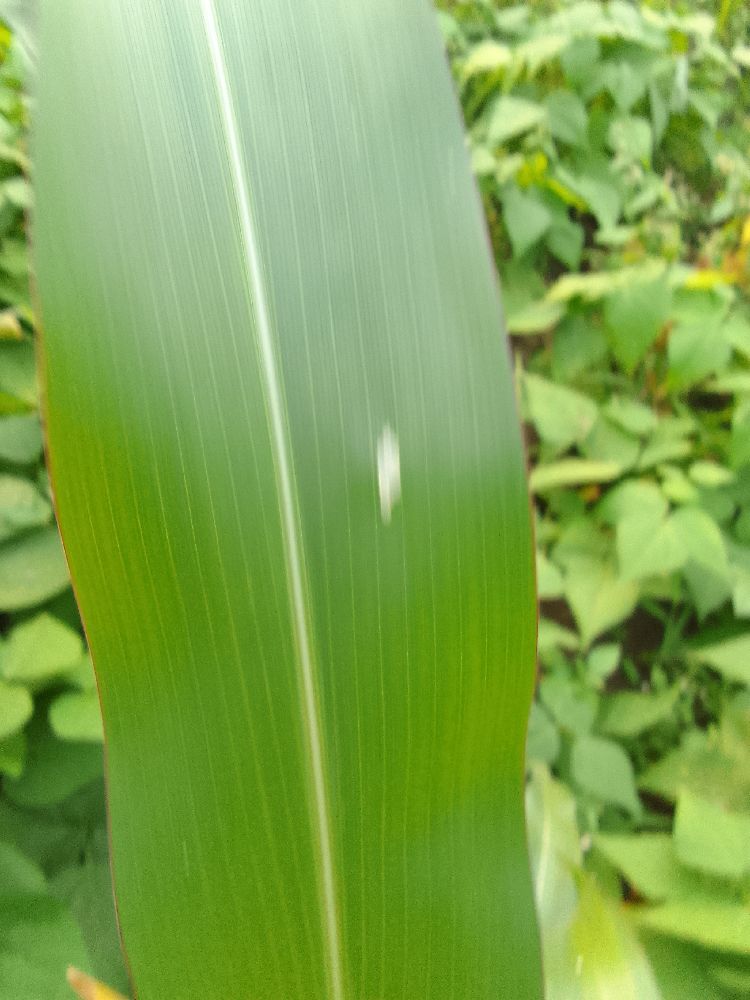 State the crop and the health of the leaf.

maize, healthy
